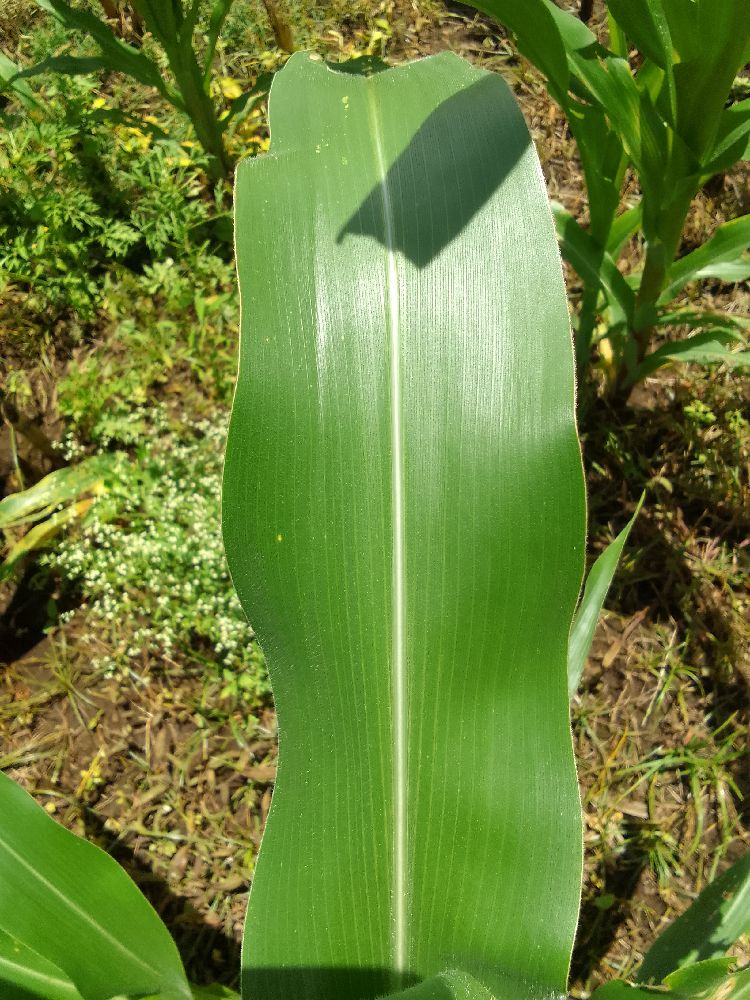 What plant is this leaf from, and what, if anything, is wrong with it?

maize, healthy
